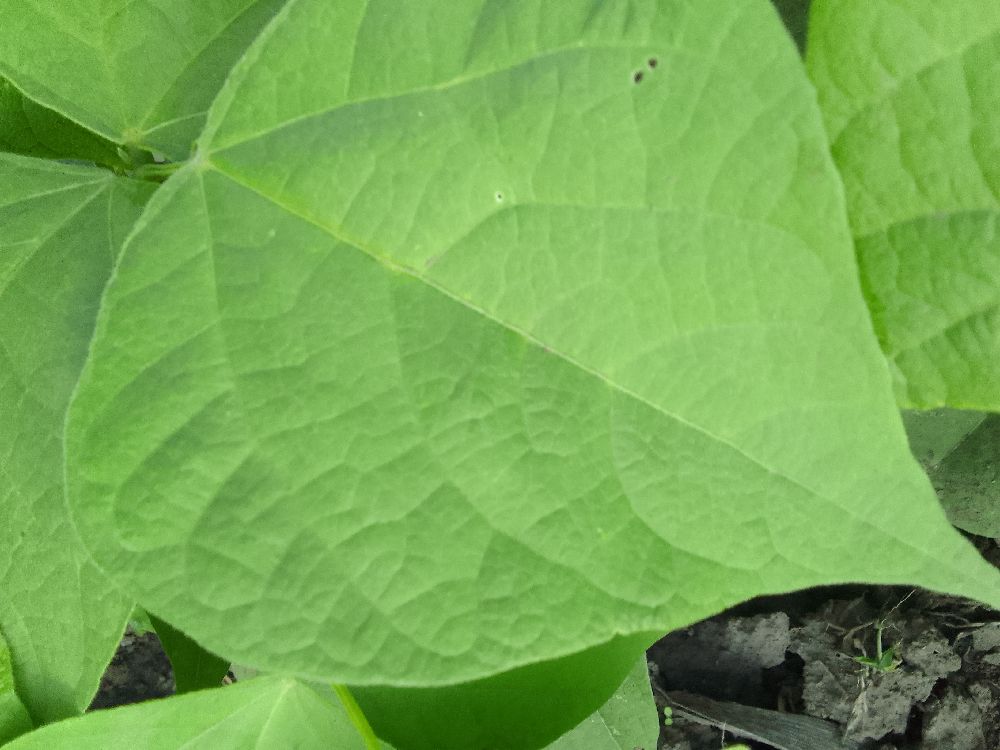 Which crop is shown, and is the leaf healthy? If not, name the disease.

common bean, healthy
